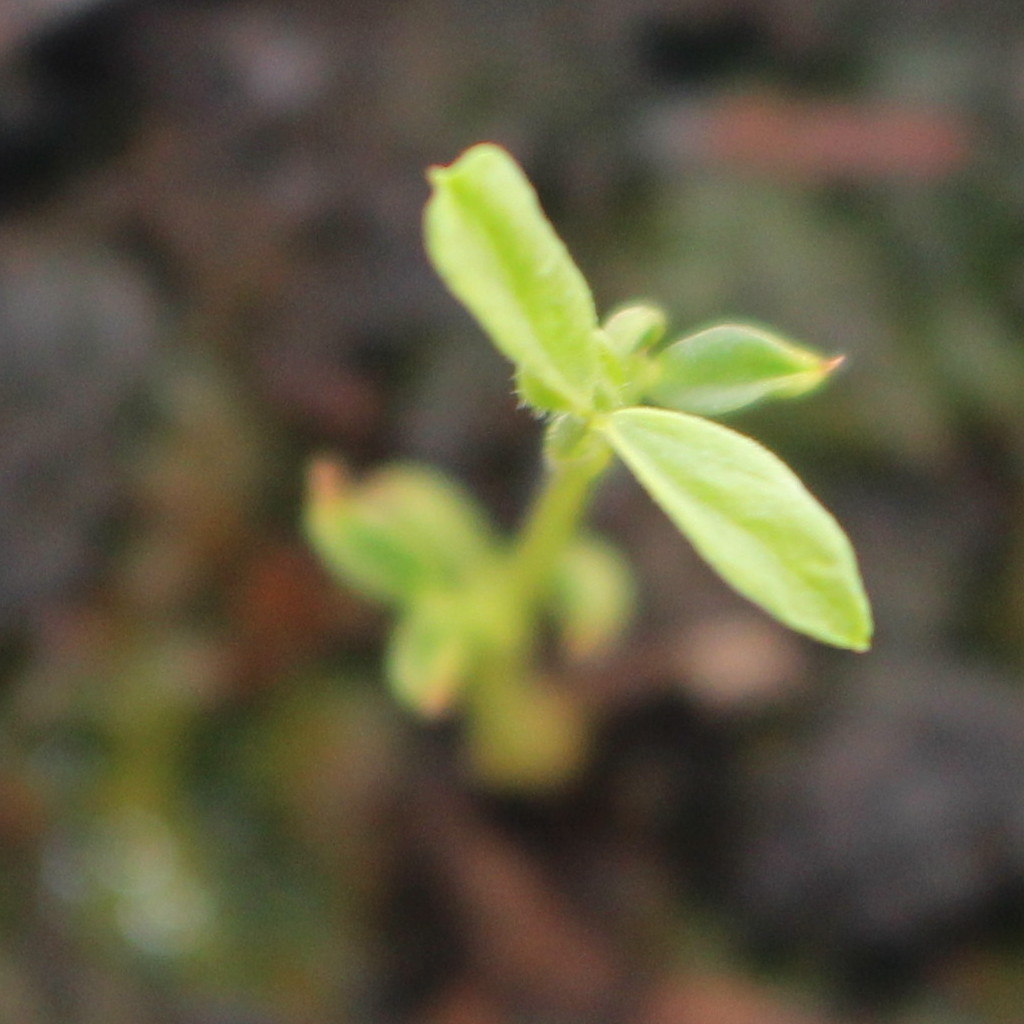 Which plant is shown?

Vicia sativa
